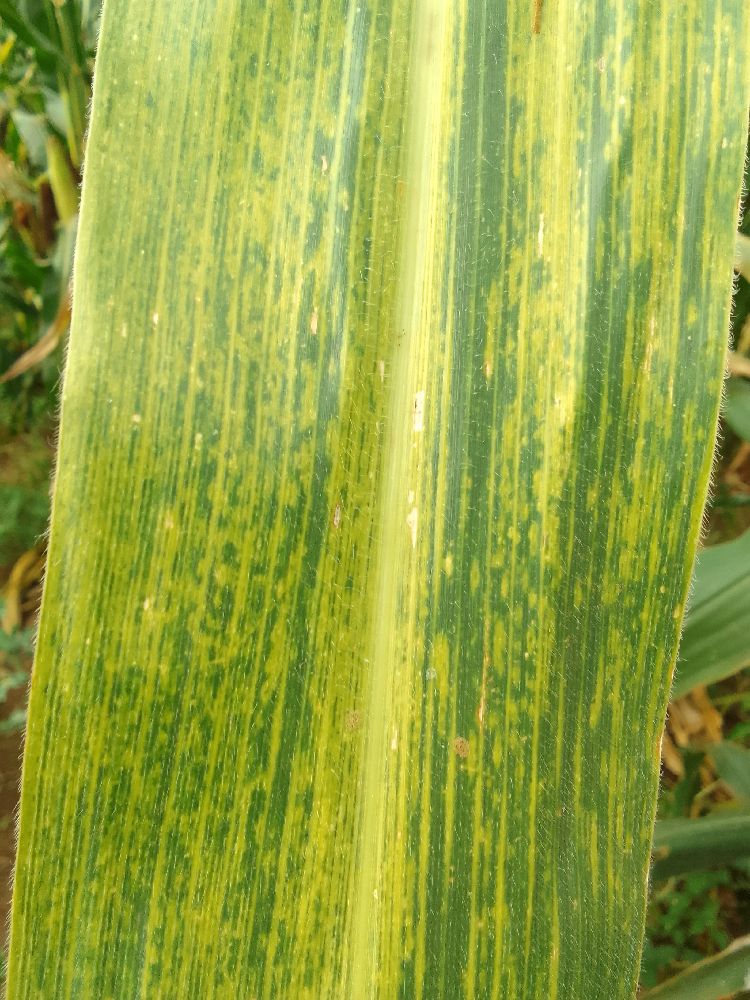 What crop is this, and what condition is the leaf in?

maize, maize lethal necrosis
